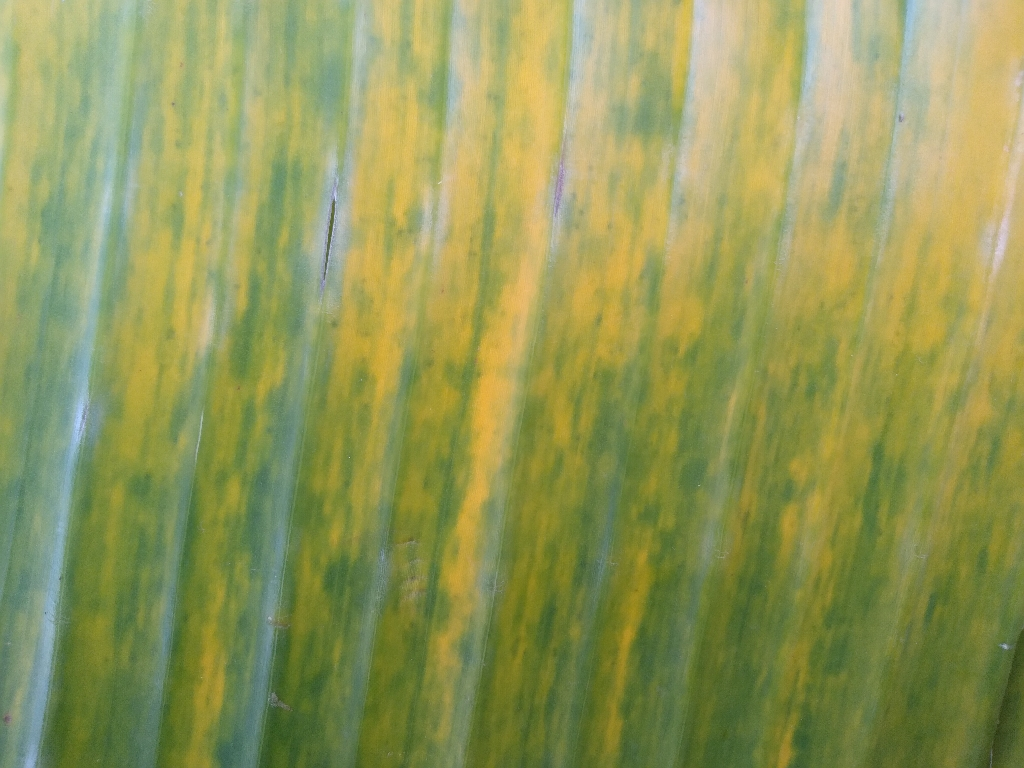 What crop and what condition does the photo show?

banana, fusarium wilt race 1
